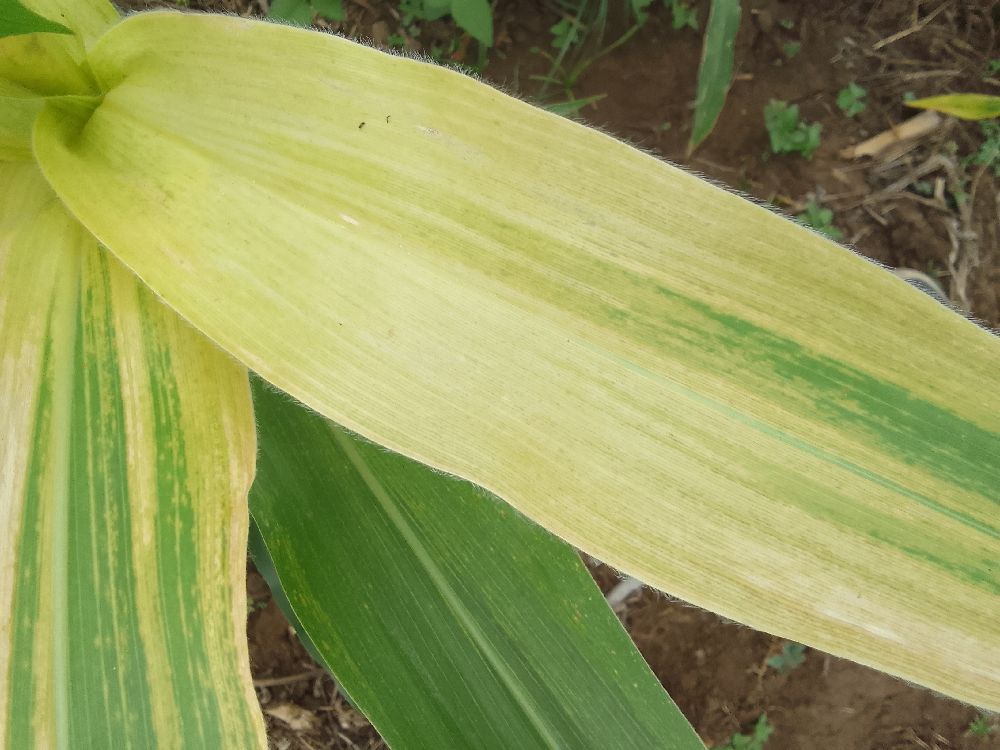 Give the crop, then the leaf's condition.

maize, maize lethal necrosis
